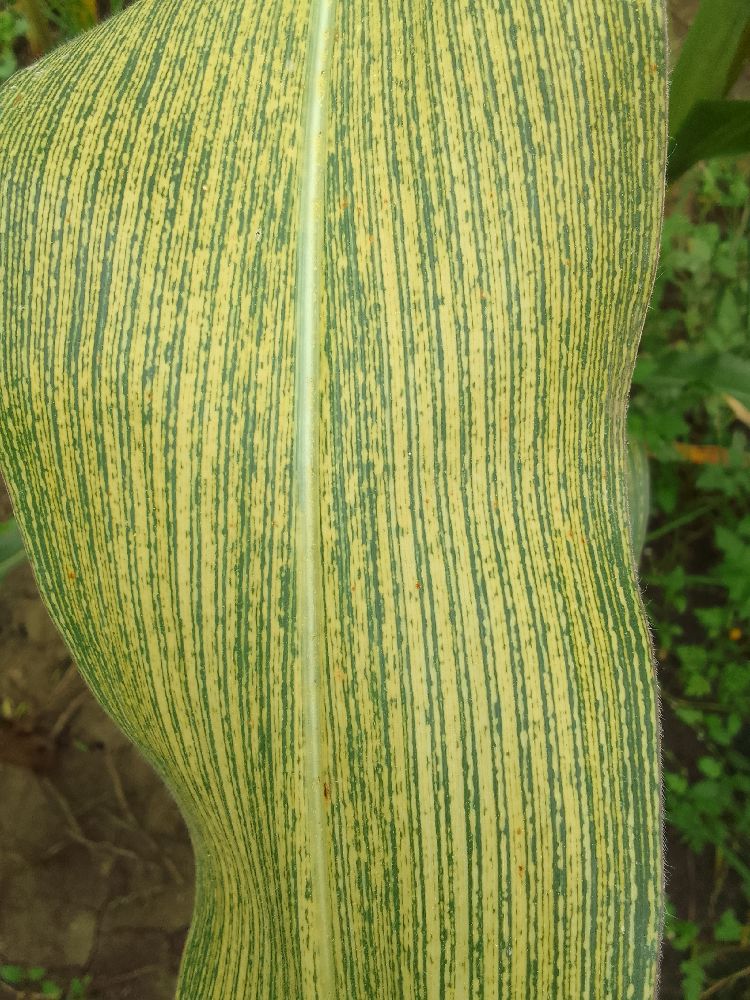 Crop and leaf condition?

maize, maize streak virus
